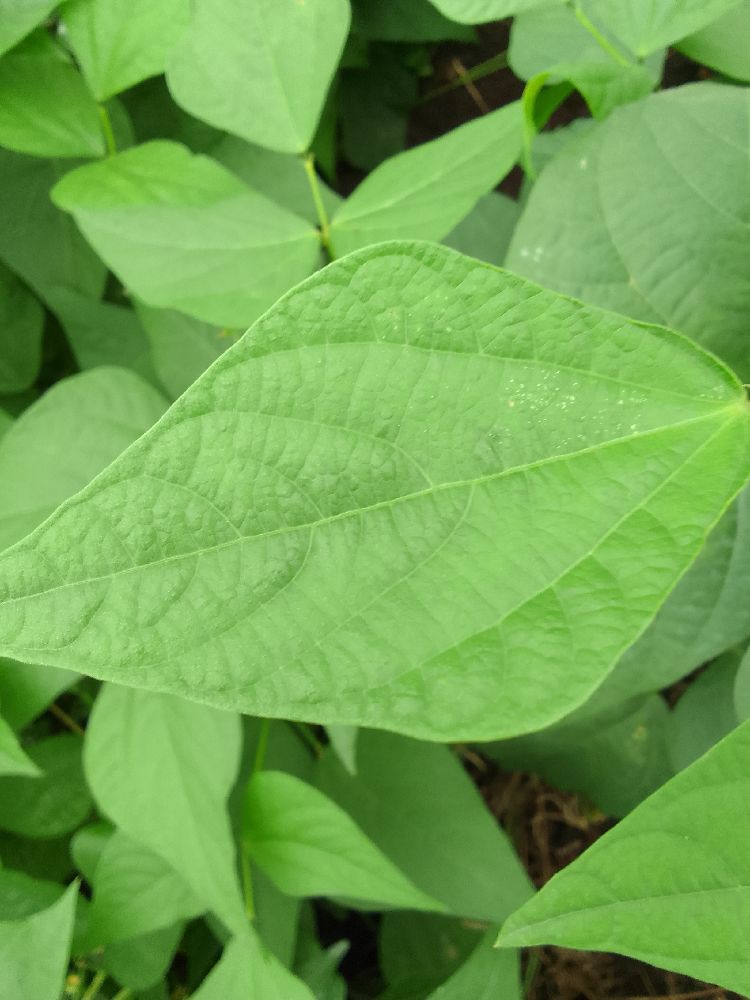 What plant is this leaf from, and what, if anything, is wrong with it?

common bean, healthy
